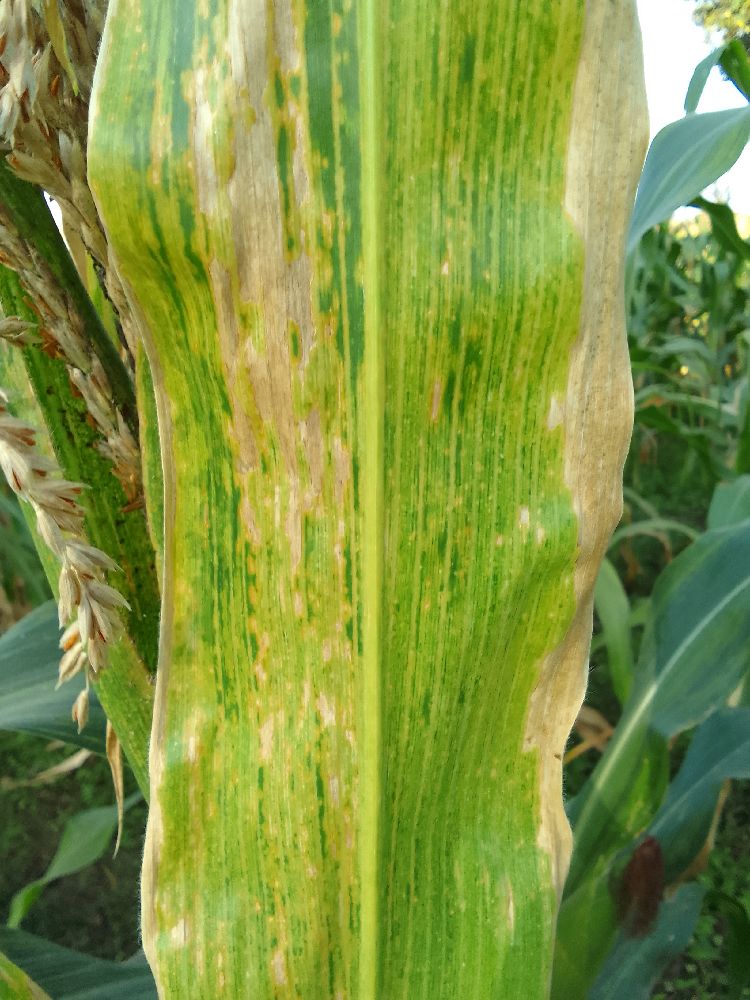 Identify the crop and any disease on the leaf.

maize, maize lethal necrosis
